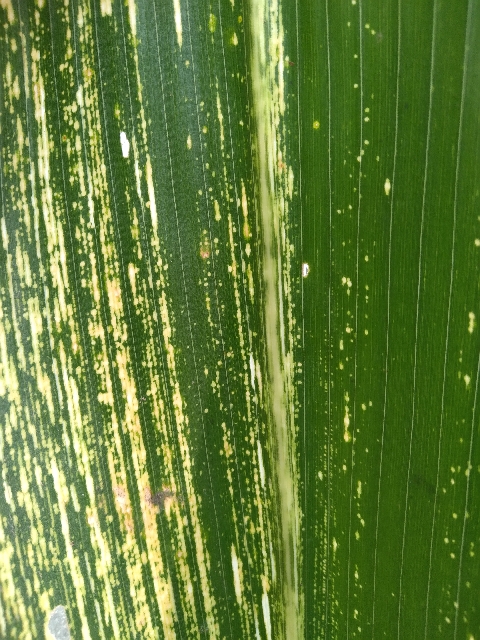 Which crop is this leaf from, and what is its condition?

maize, maize streak virus
